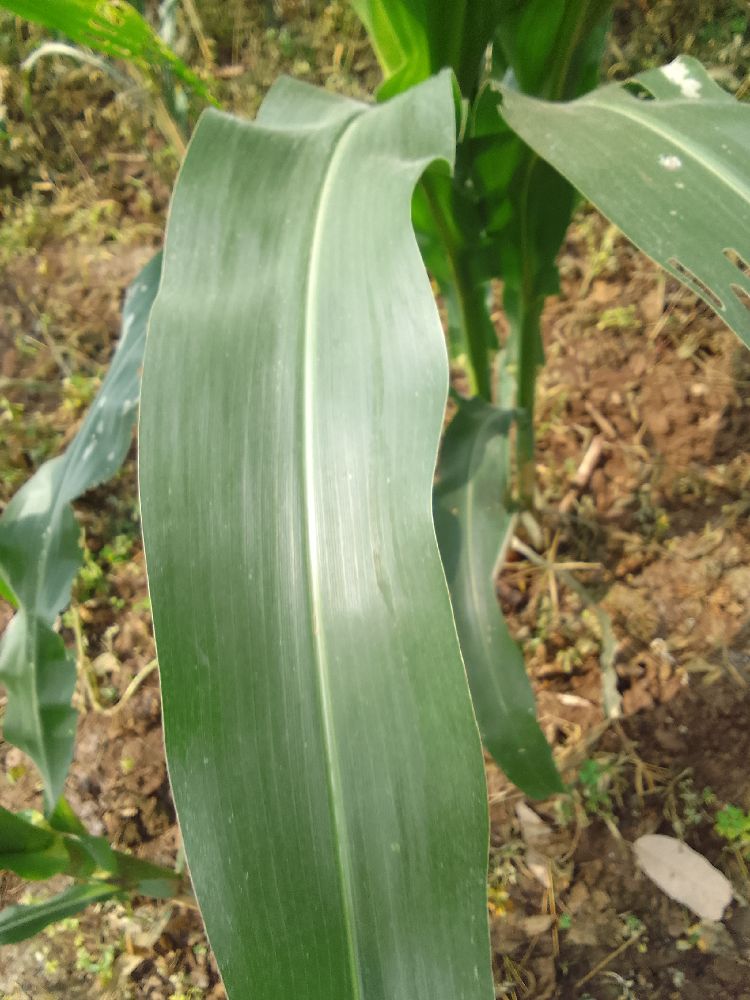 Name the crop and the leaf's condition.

maize, healthy
